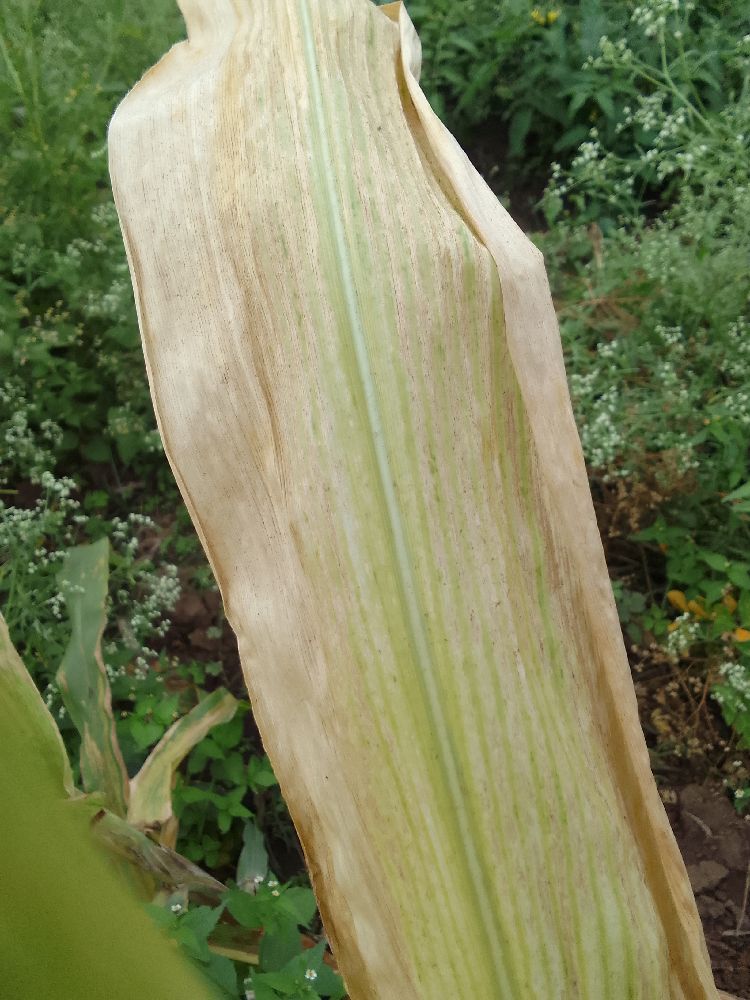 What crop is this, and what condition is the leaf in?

maize, maize lethal necrosis
